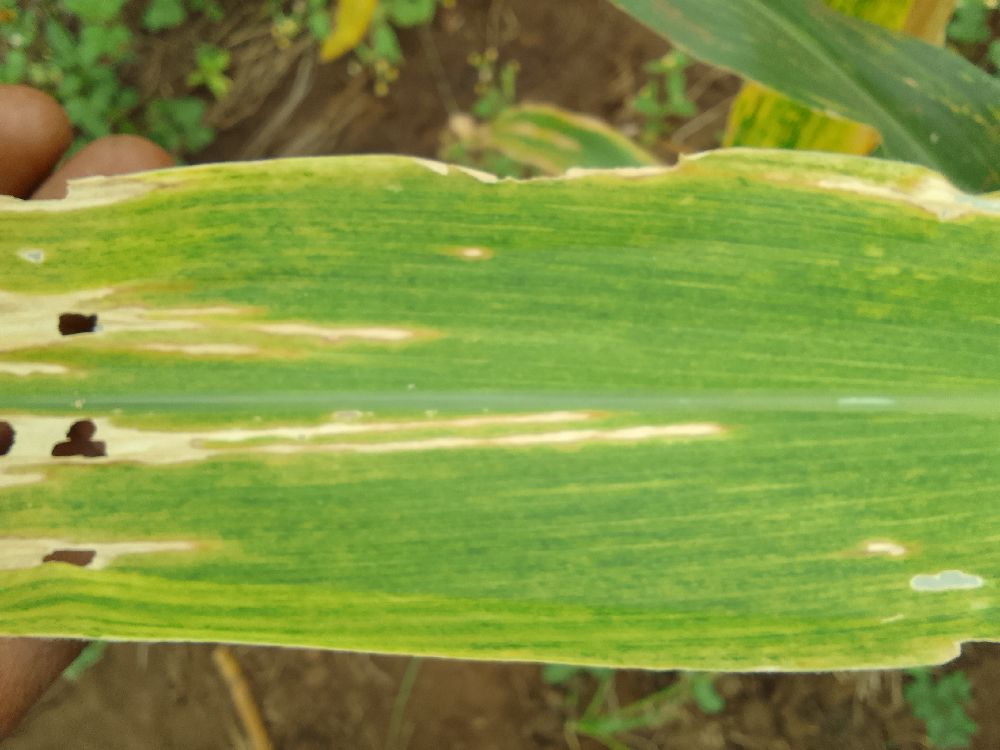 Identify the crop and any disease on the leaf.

maize, maize lethal necrosis
